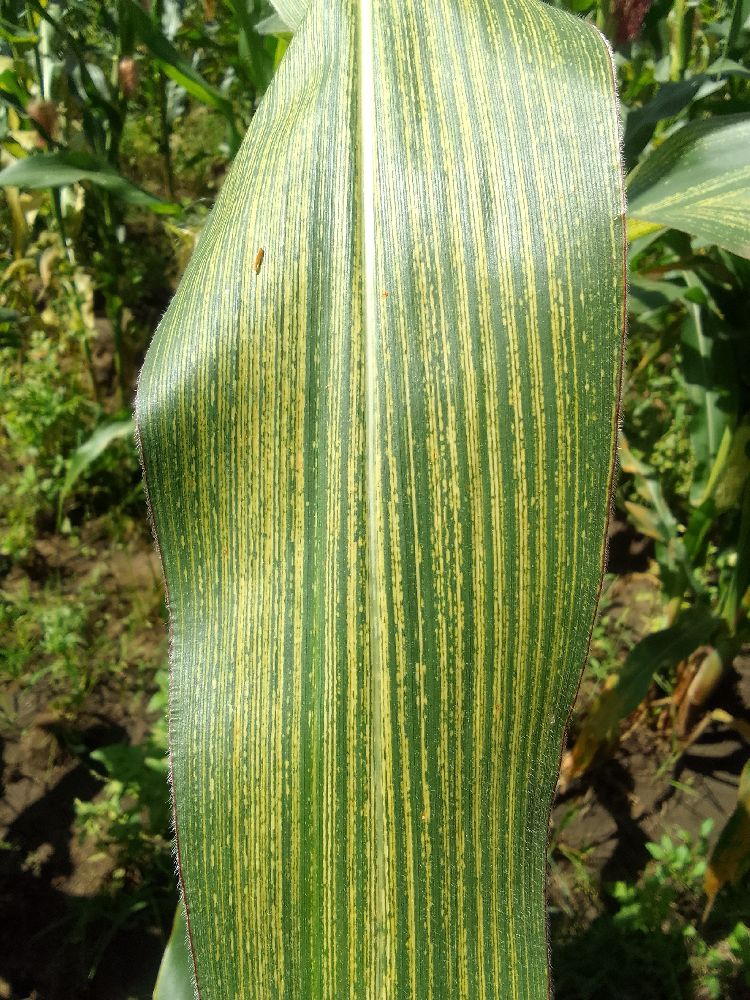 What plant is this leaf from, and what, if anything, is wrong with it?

maize, maize streak virus
